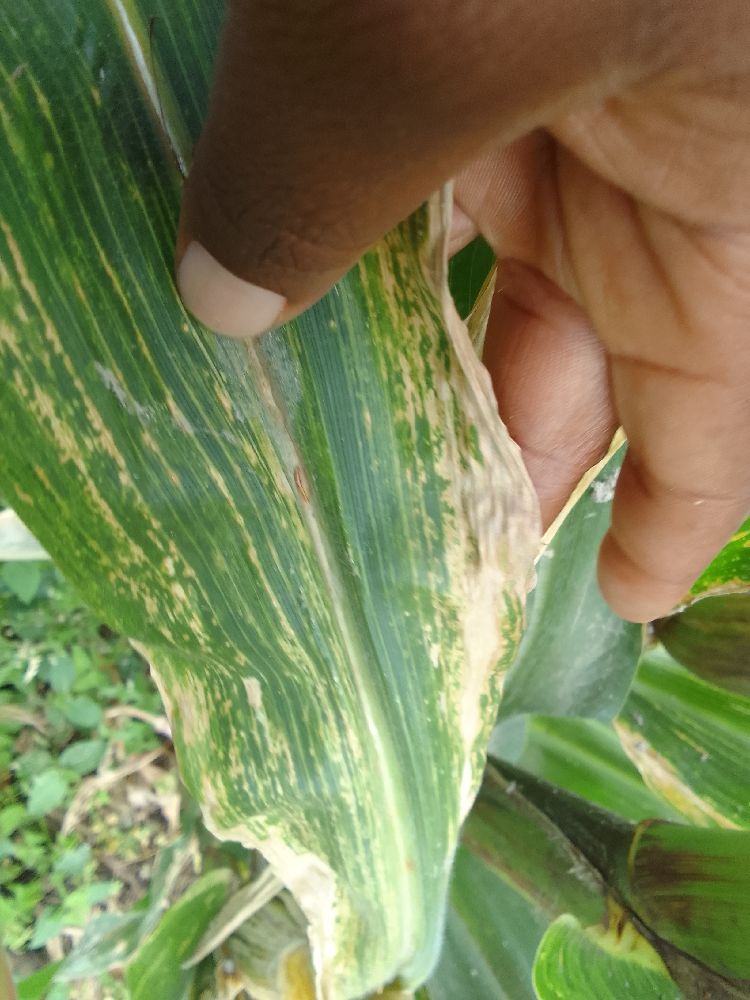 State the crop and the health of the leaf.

maize, maize lethal necrosis
